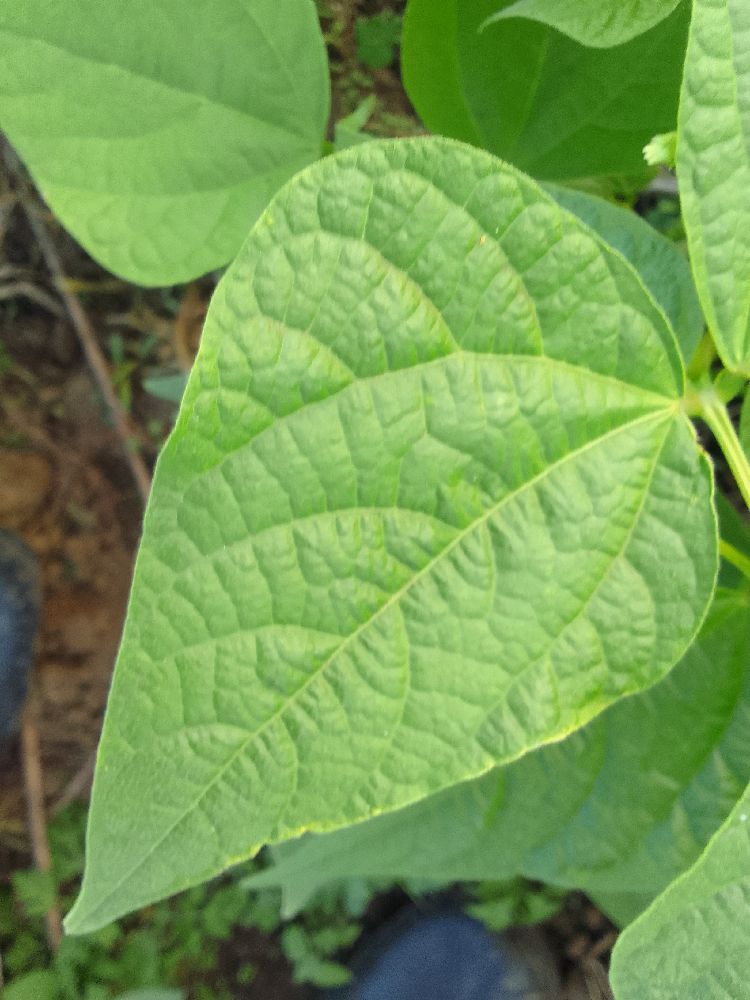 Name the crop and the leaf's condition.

common bean, healthy
